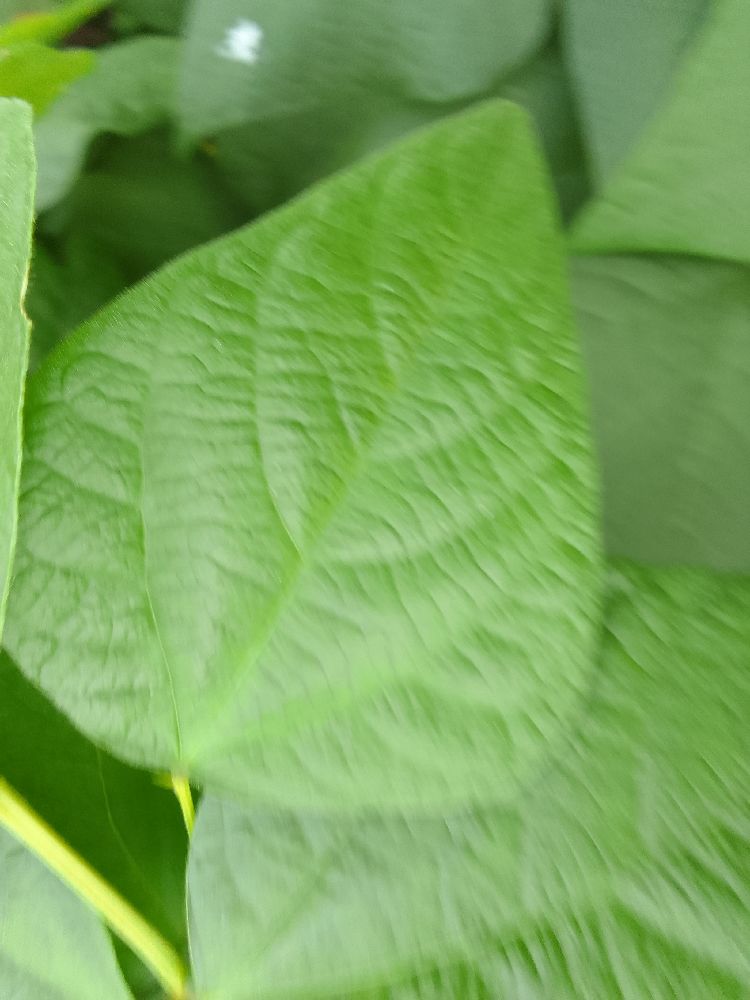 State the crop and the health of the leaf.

common bean, healthy
